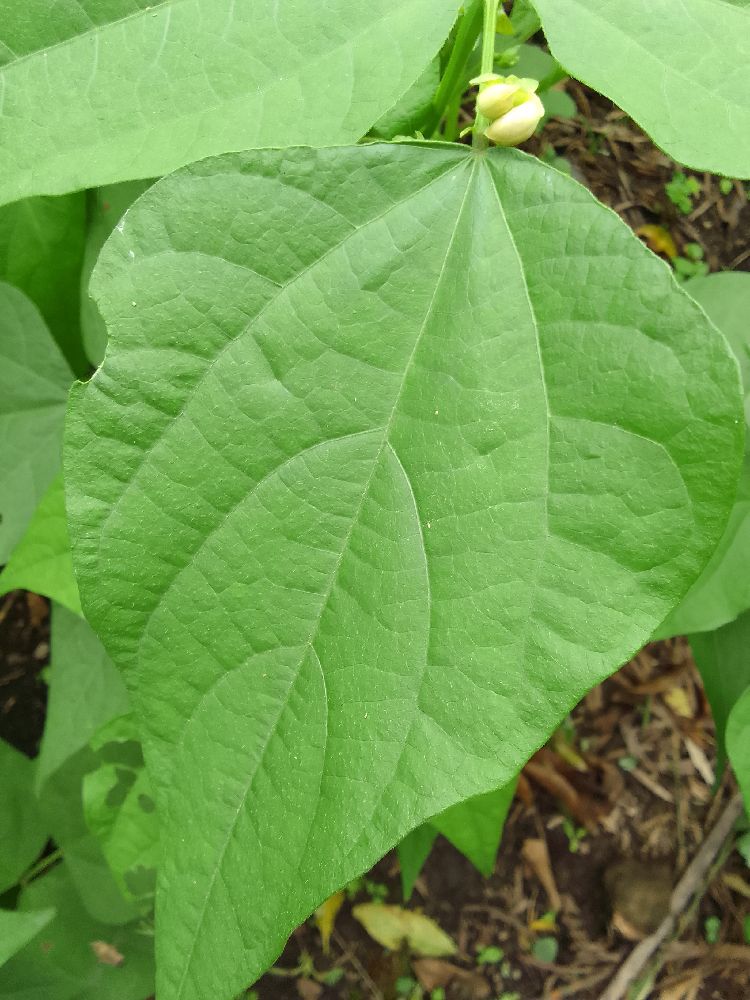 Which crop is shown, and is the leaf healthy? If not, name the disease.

common bean, healthy
